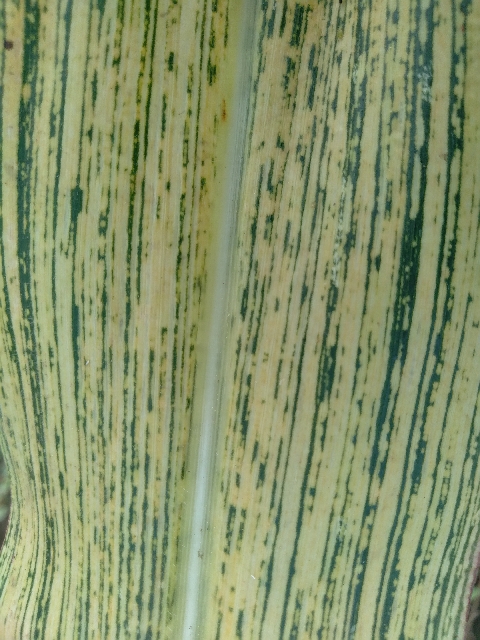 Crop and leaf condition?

maize, maize streak virus
